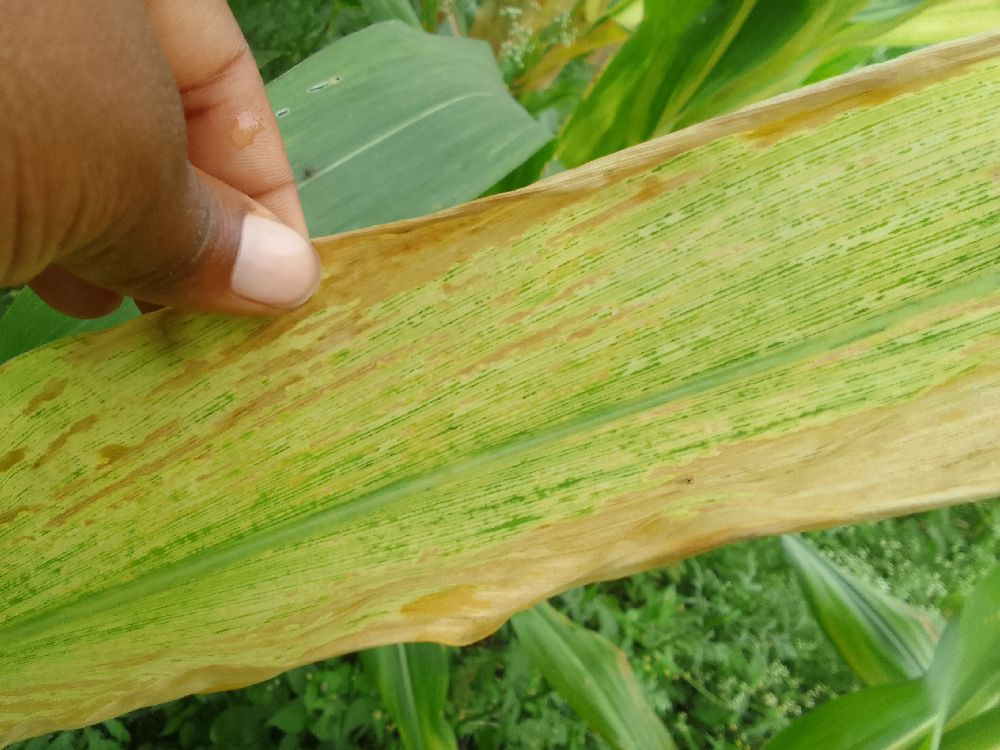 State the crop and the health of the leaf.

maize, maize lethal necrosis
